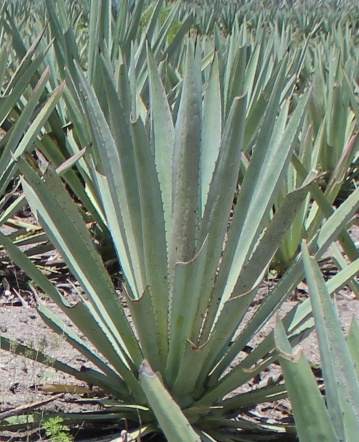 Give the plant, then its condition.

agave, healthy
